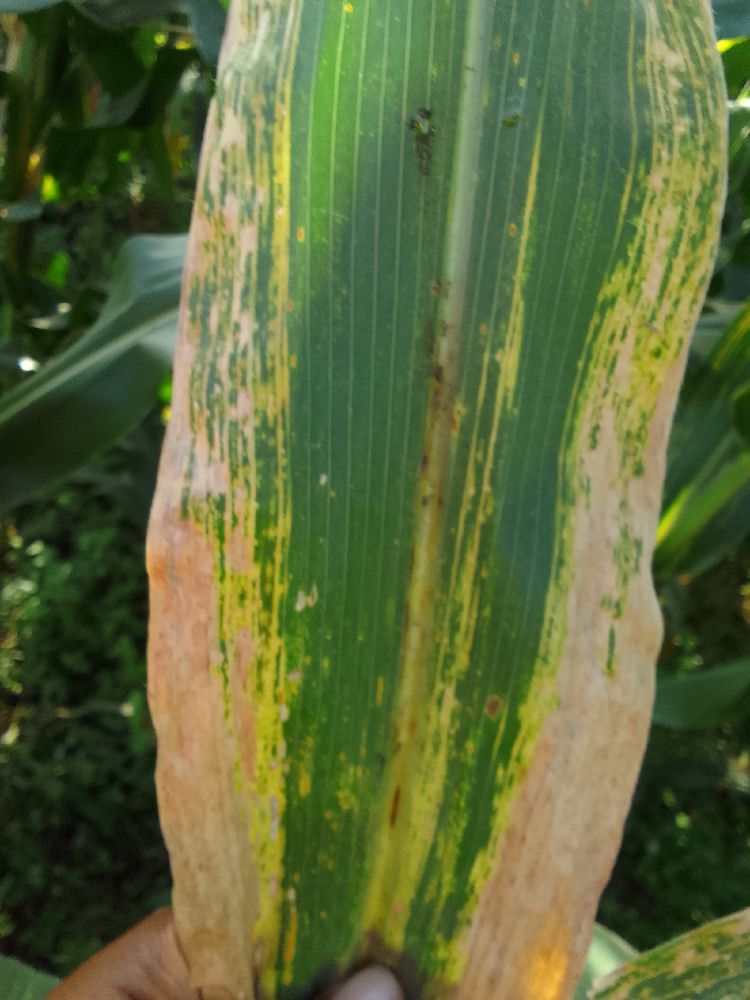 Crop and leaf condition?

maize, maize lethal necrosis
